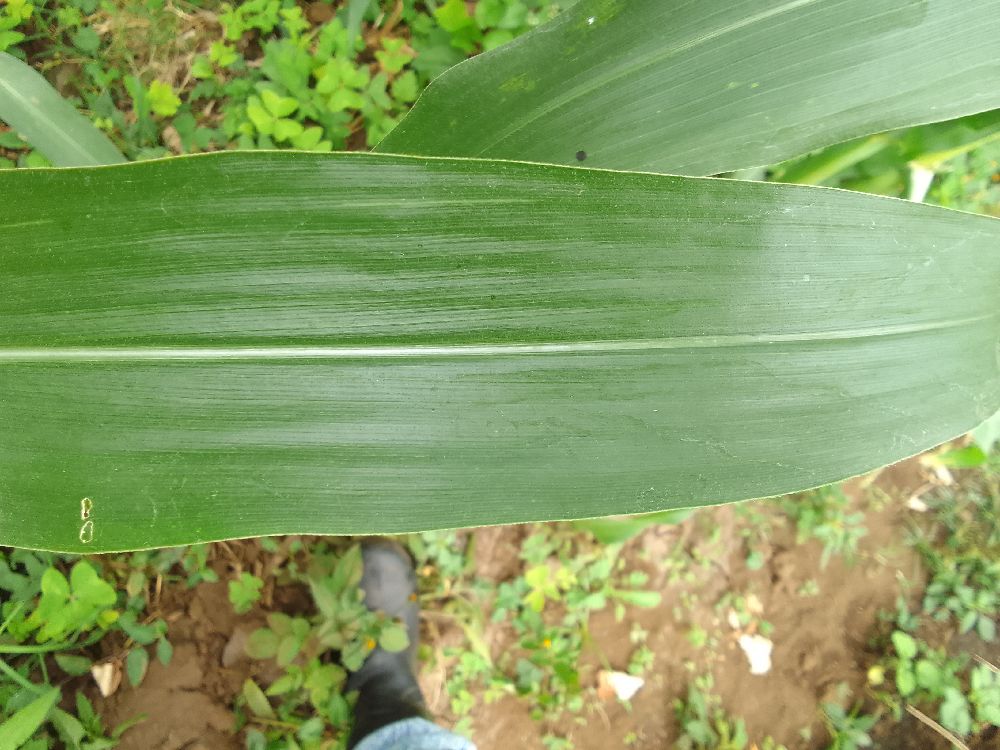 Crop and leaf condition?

maize, healthy
